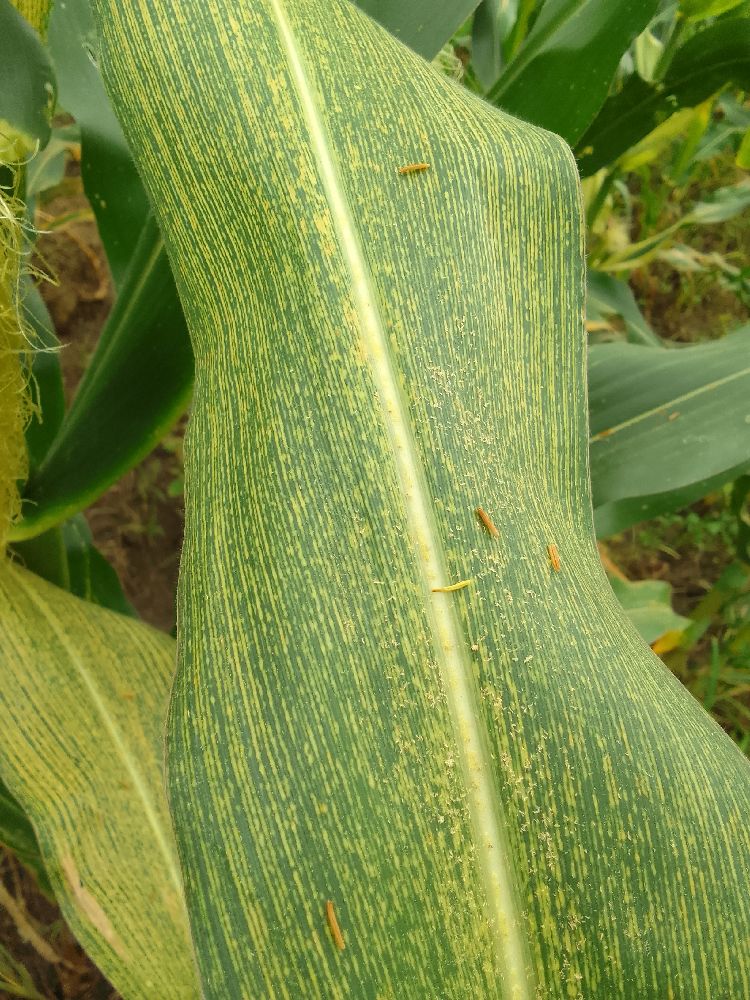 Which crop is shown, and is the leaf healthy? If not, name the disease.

maize, maize streak virus
